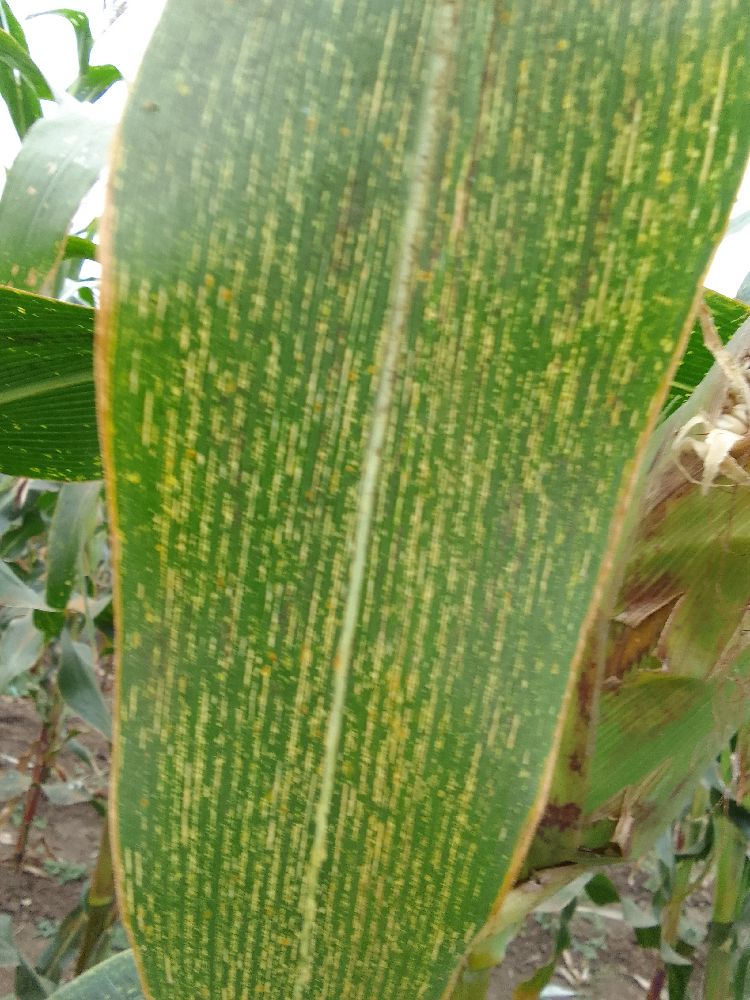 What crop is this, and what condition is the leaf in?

maize, maize streak virus
